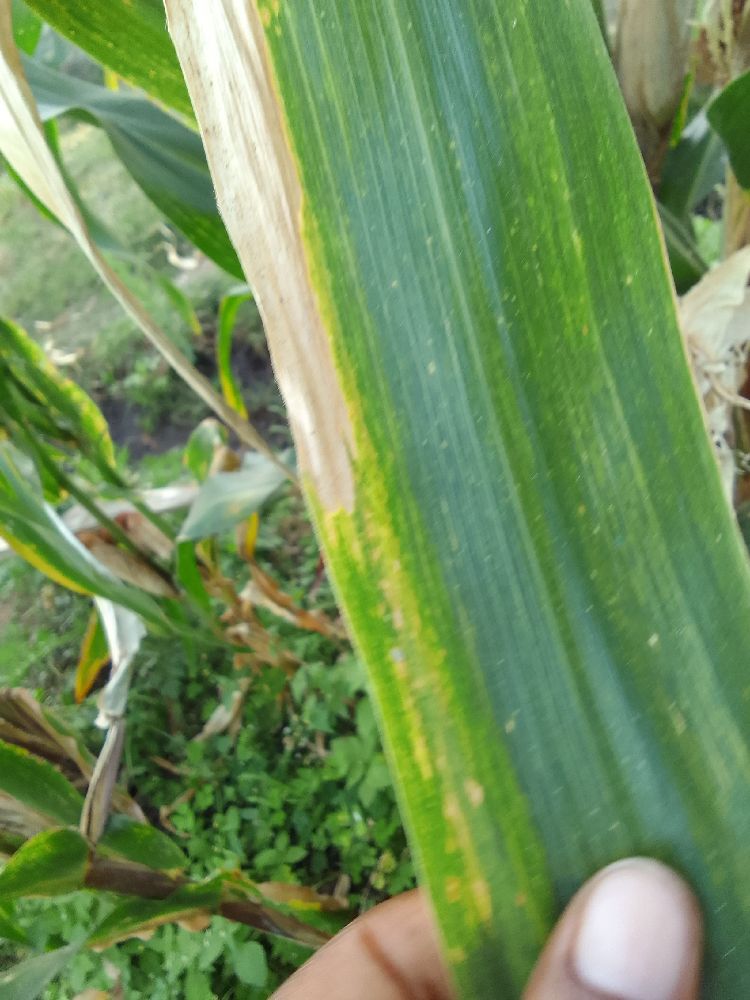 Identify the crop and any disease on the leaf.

maize, maize lethal necrosis
